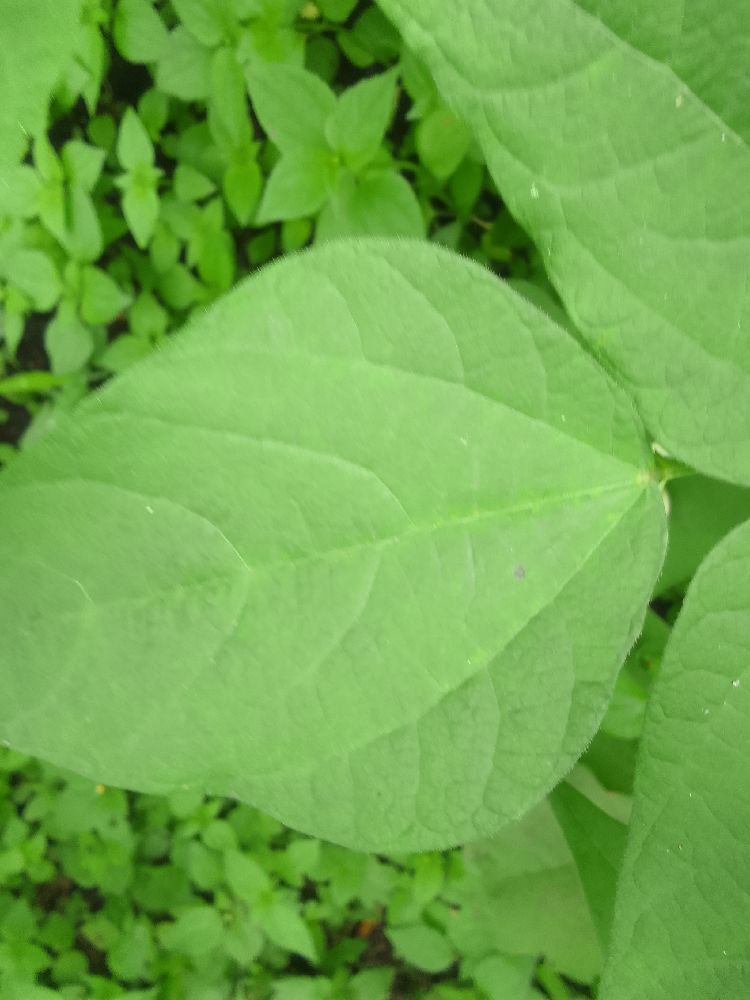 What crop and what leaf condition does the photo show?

common bean, healthy
